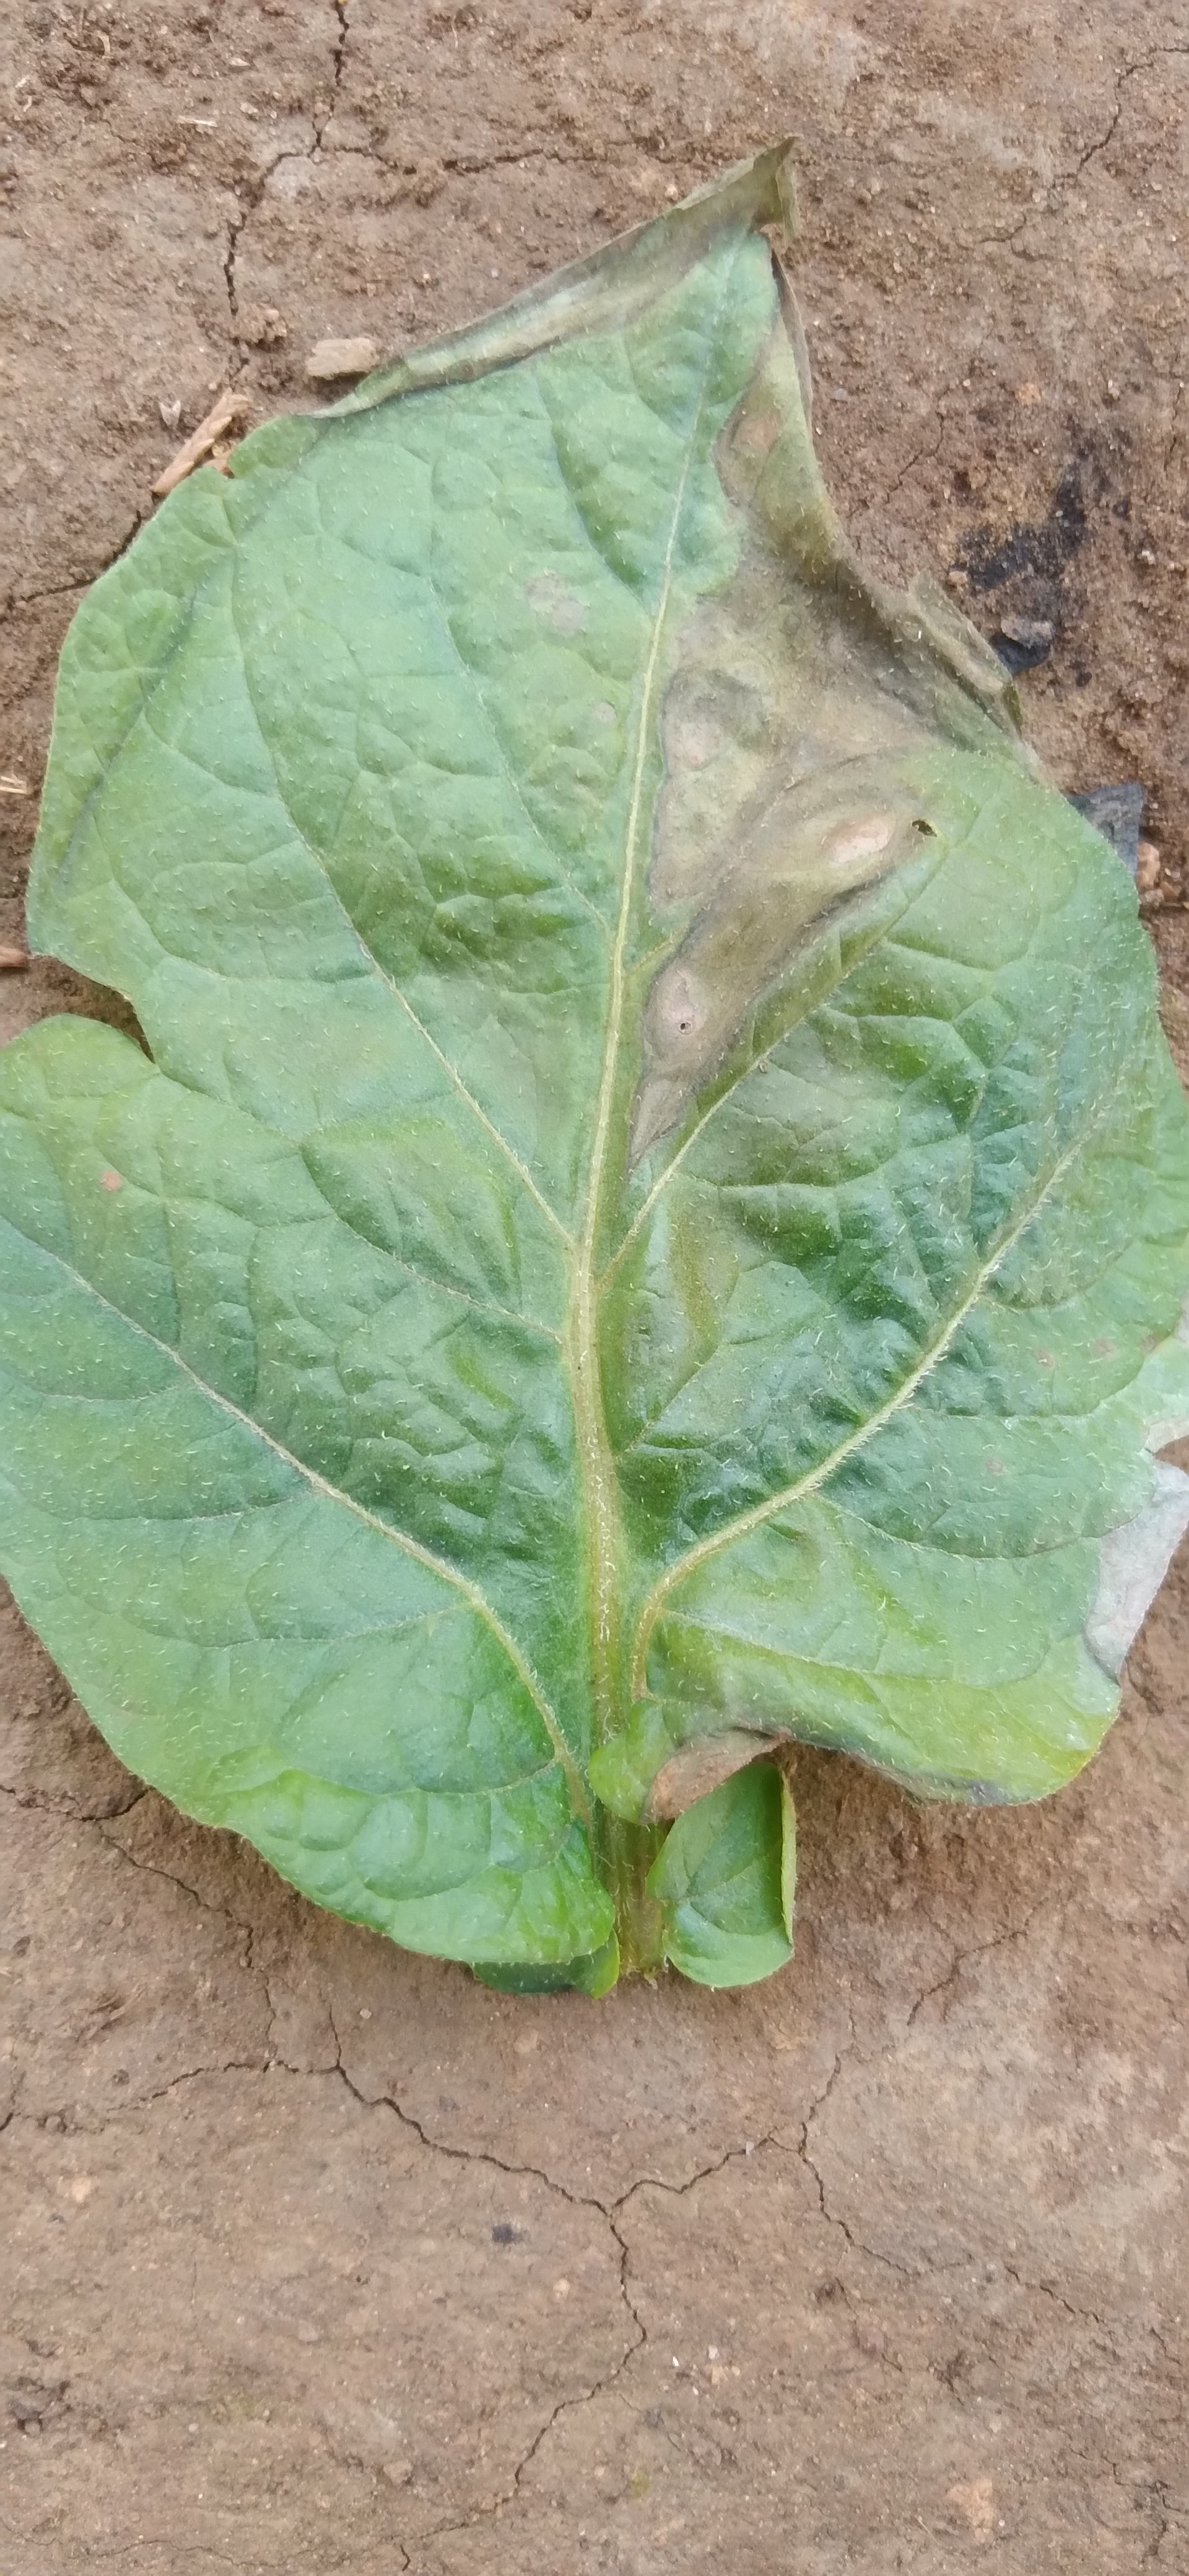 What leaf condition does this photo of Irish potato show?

early blight
